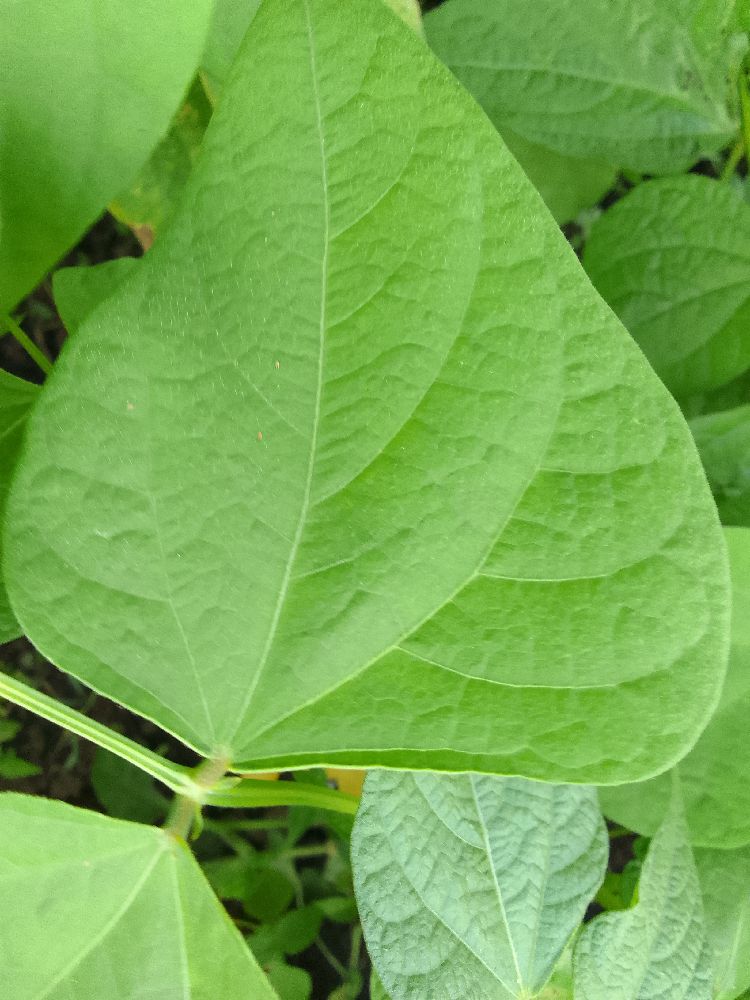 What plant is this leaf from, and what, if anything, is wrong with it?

common bean, healthy
